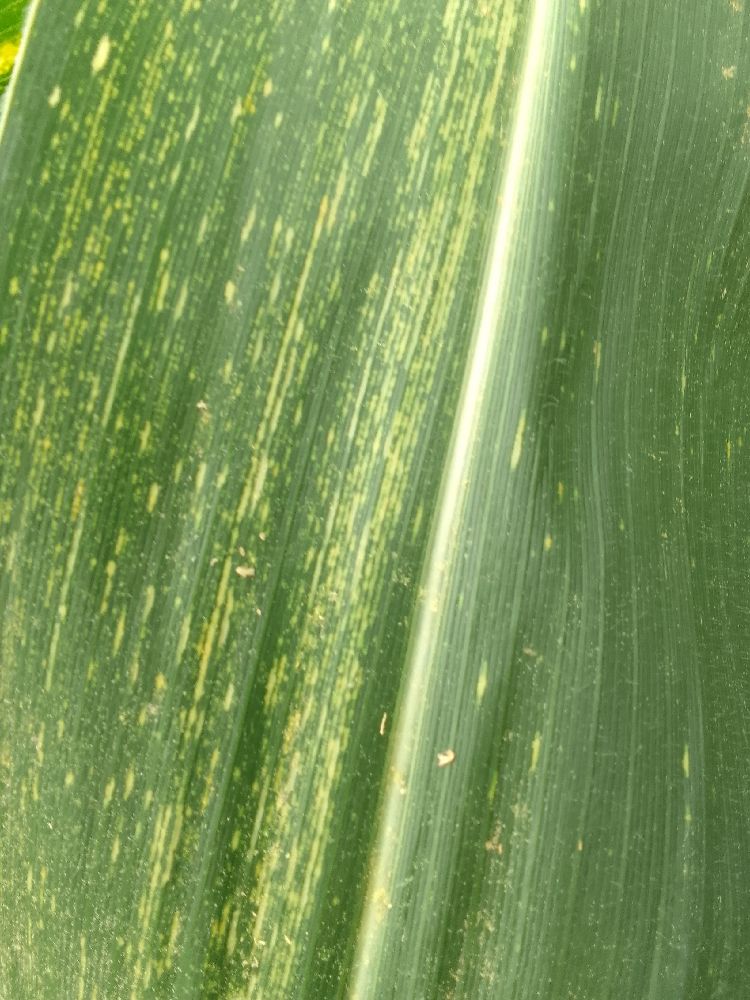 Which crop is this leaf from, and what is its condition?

maize, maize streak virus
